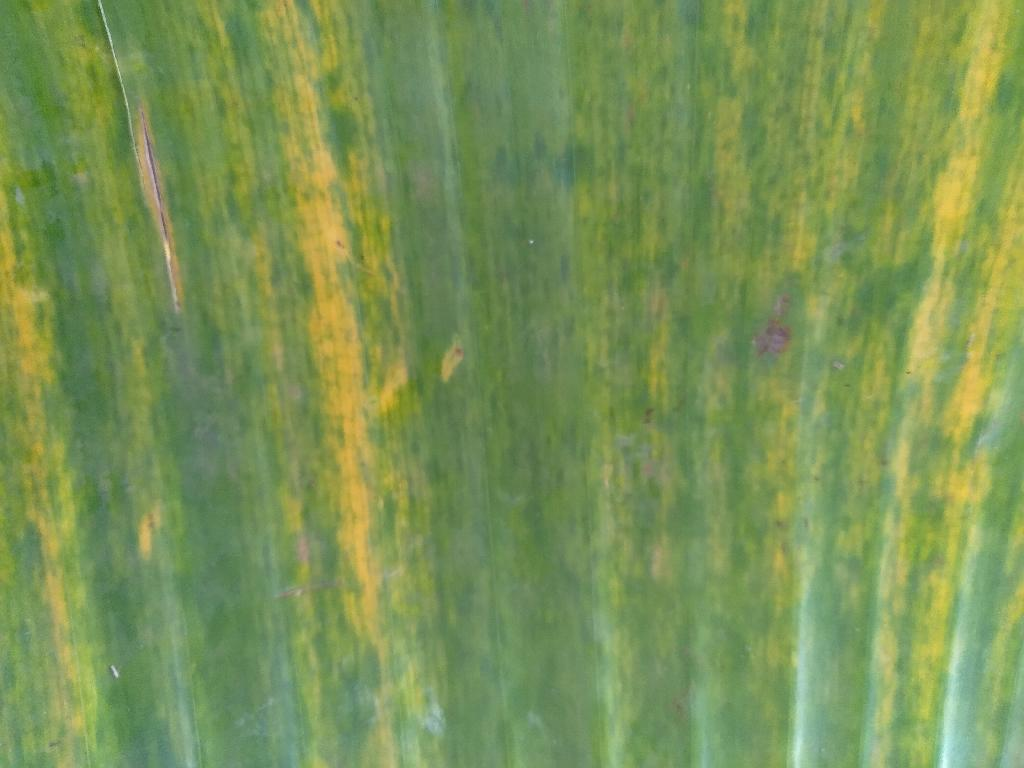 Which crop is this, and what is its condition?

banana, fusarium wilt race 1
